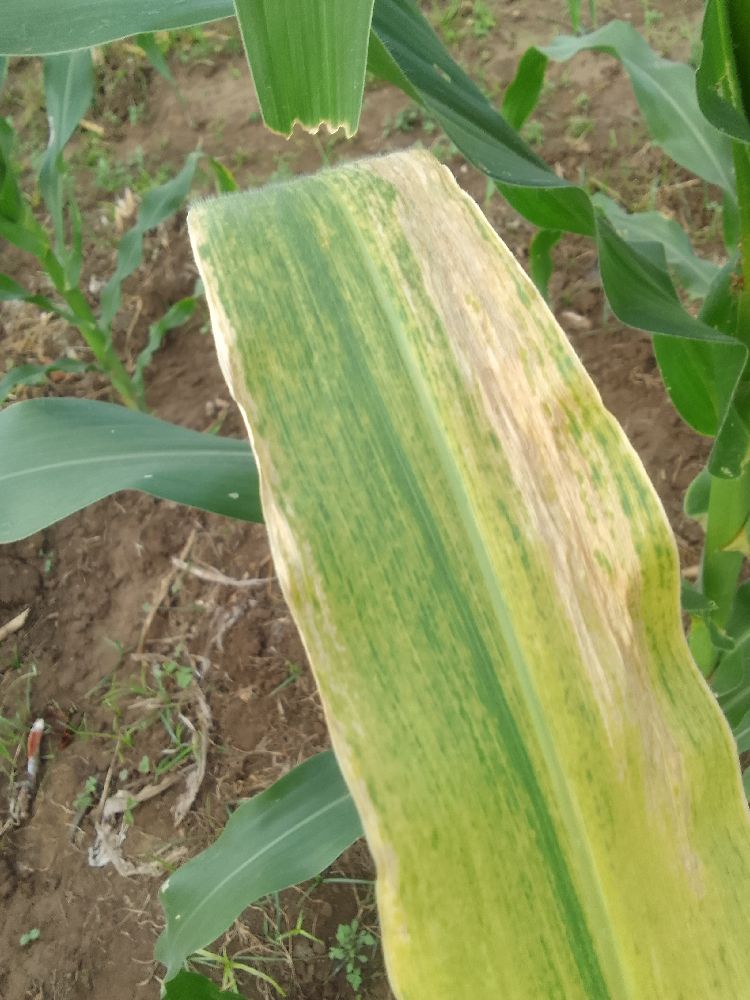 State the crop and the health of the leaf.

maize, maize lethal necrosis
